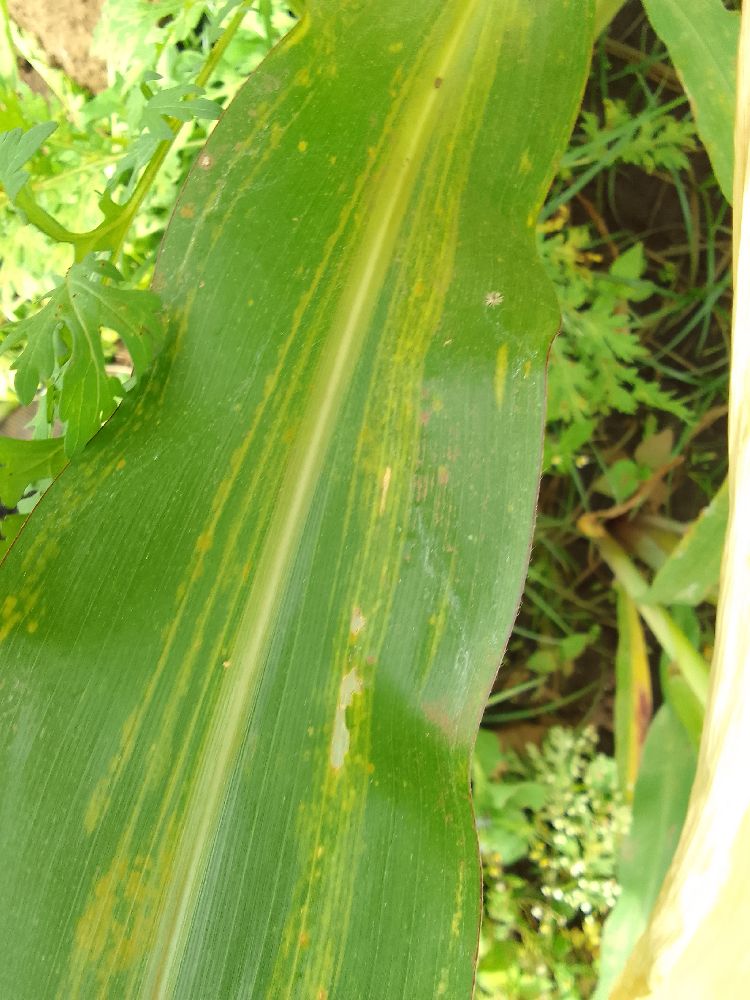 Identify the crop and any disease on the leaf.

maize, maize lethal necrosis
